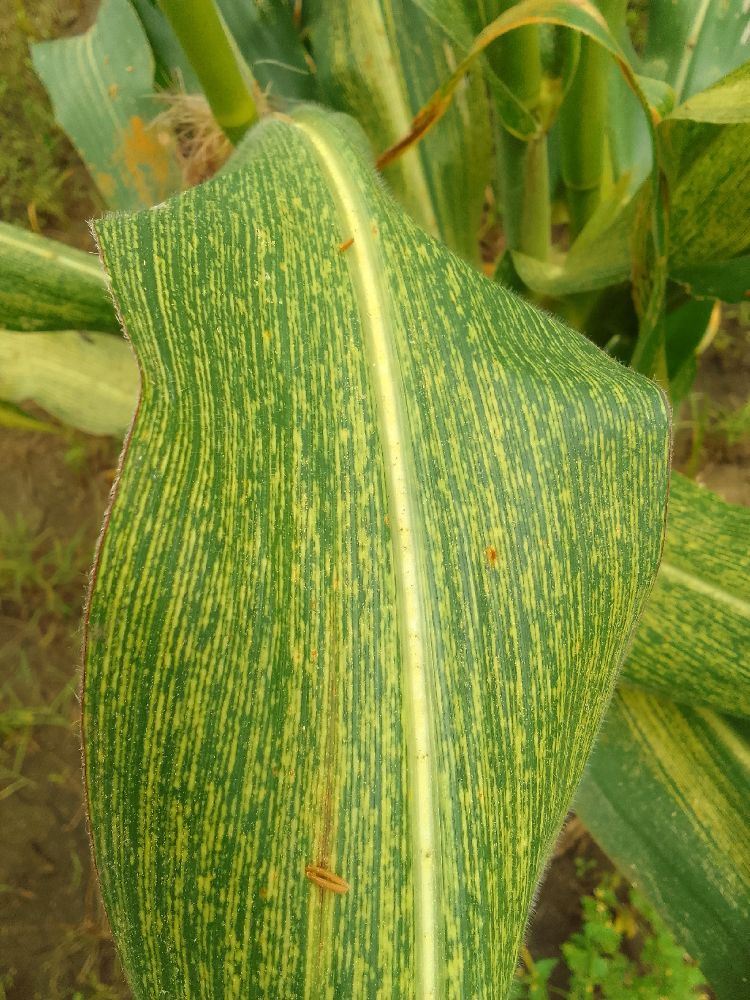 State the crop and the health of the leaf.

maize, maize streak virus
